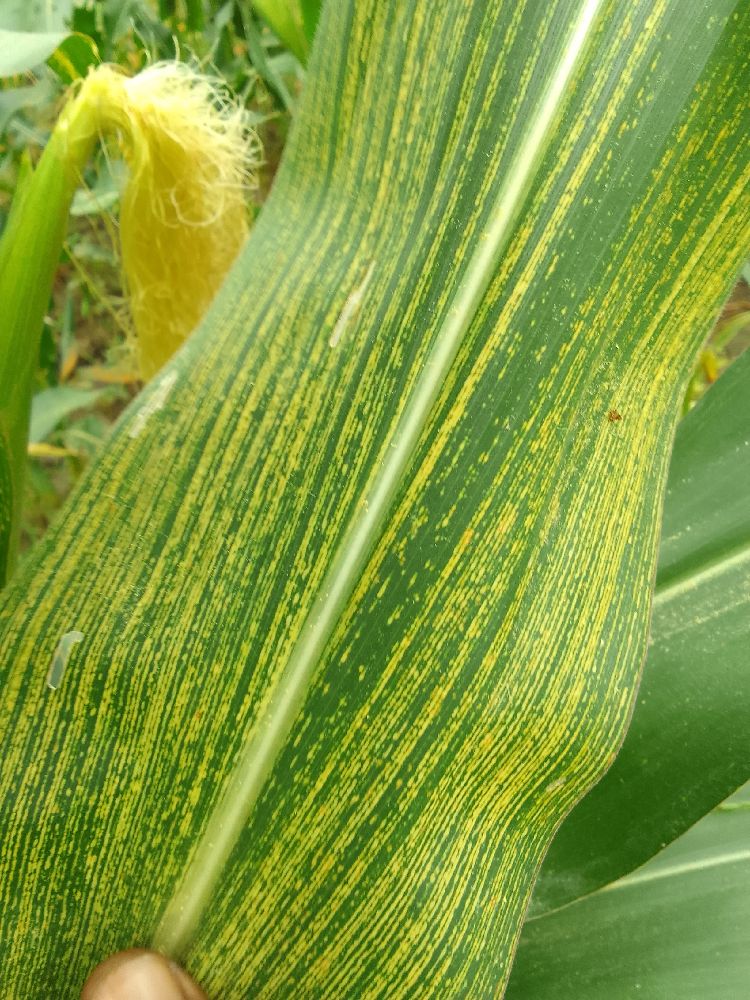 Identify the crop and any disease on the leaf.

maize, maize streak virus
